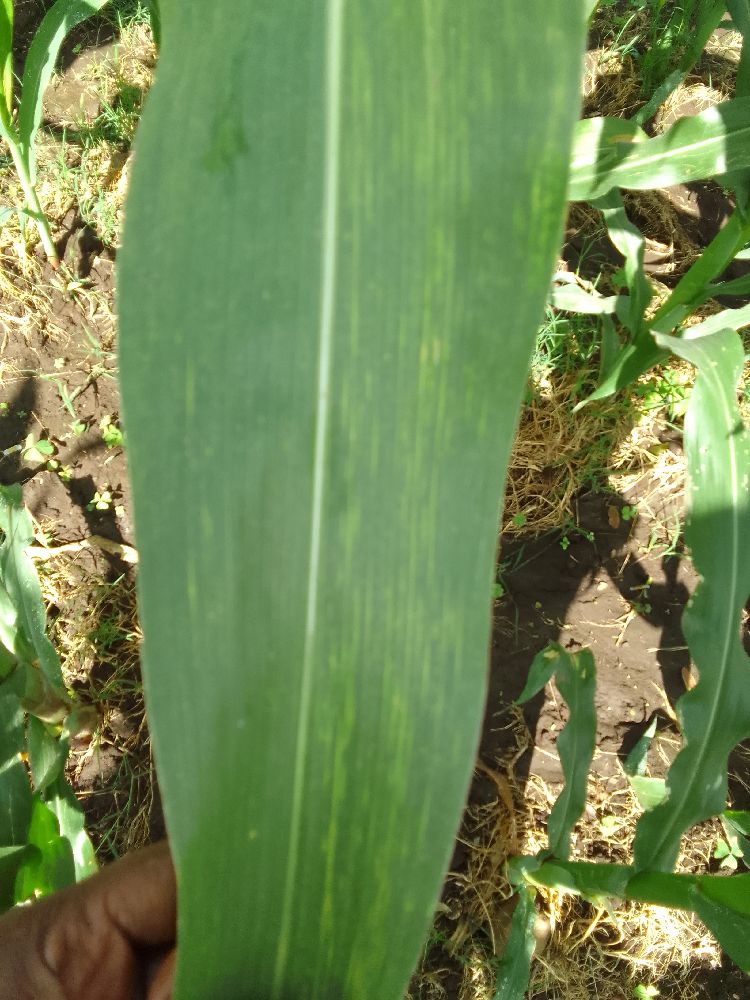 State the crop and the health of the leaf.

maize, maize lethal necrosis
